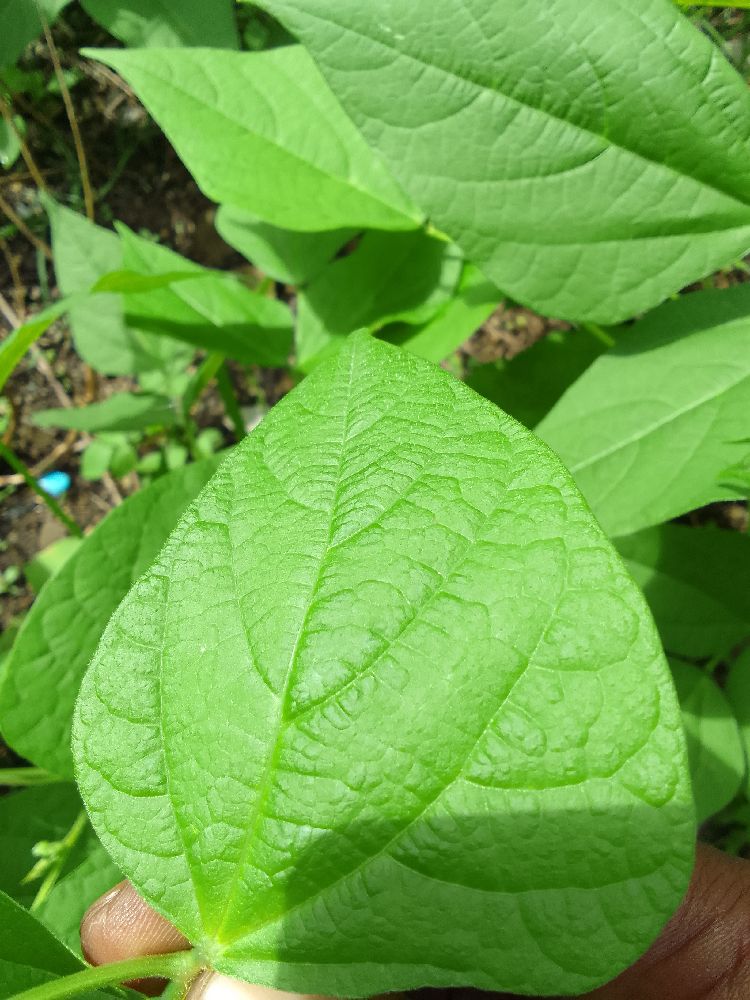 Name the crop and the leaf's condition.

common bean, healthy
